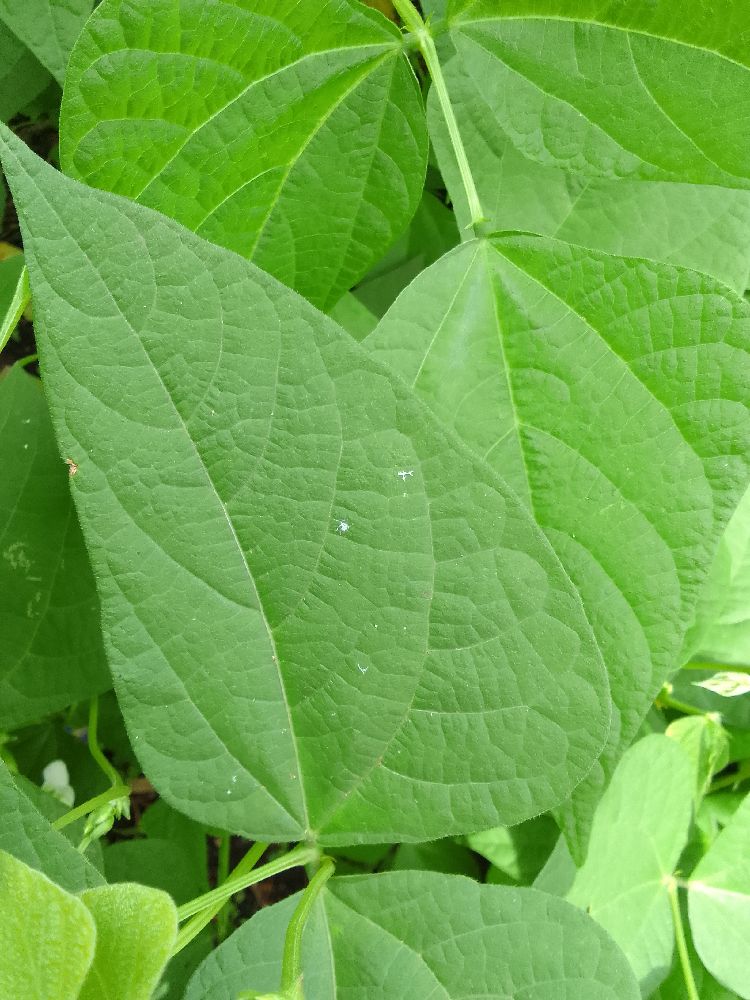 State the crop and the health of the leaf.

common bean, healthy
